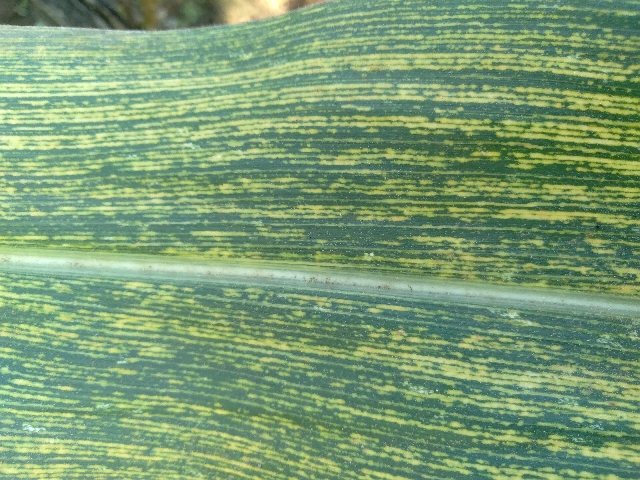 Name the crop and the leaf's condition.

maize, maize streak virus
